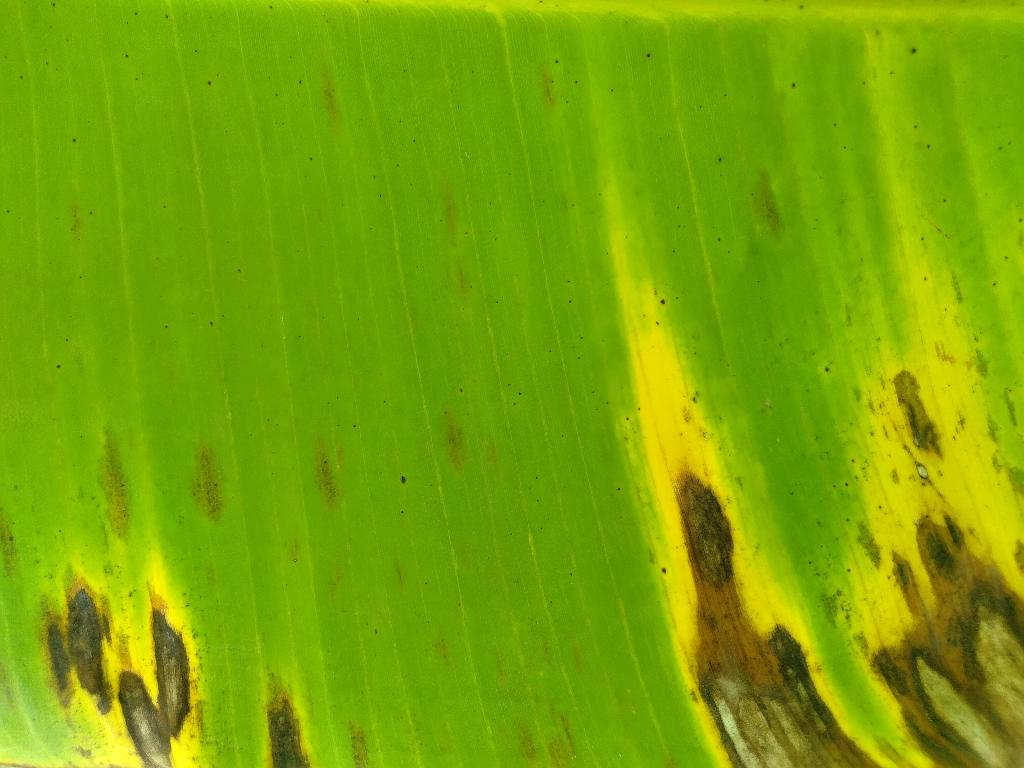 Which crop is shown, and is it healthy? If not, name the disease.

banana, black sigatoka
